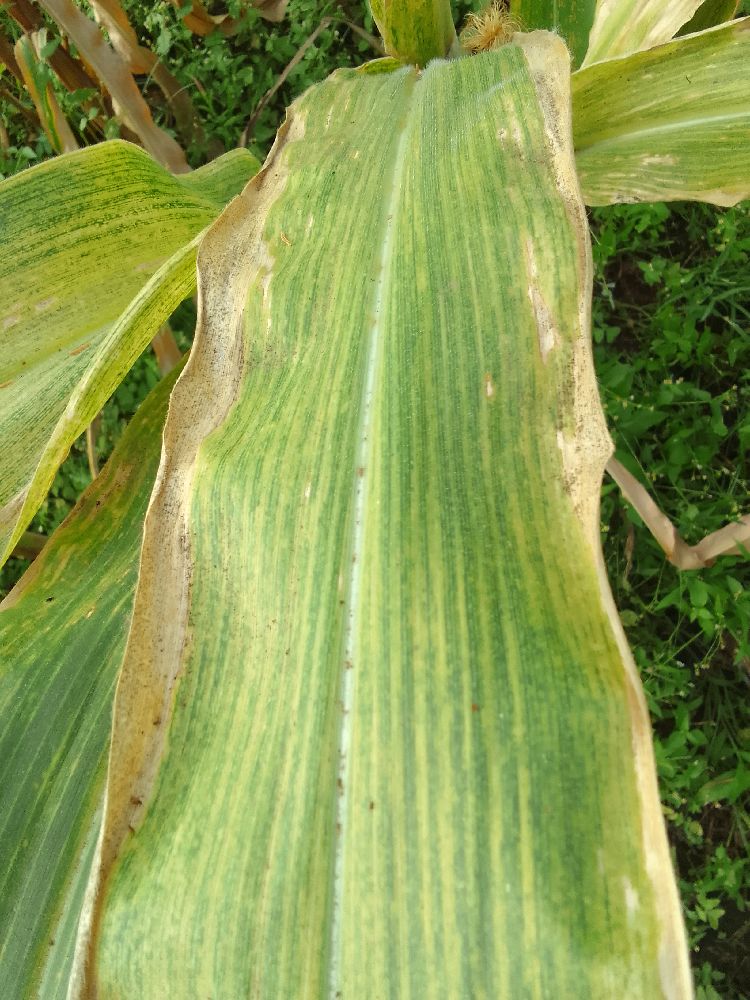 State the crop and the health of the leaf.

maize, maize lethal necrosis
